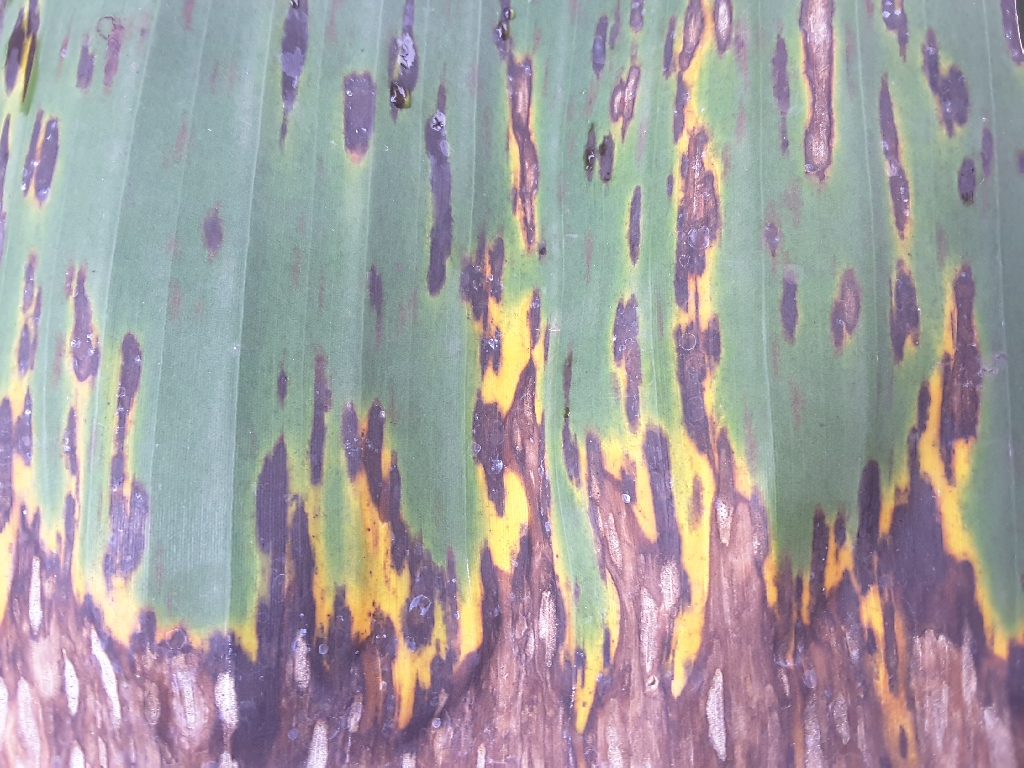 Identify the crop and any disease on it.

banana, black sigatoka
